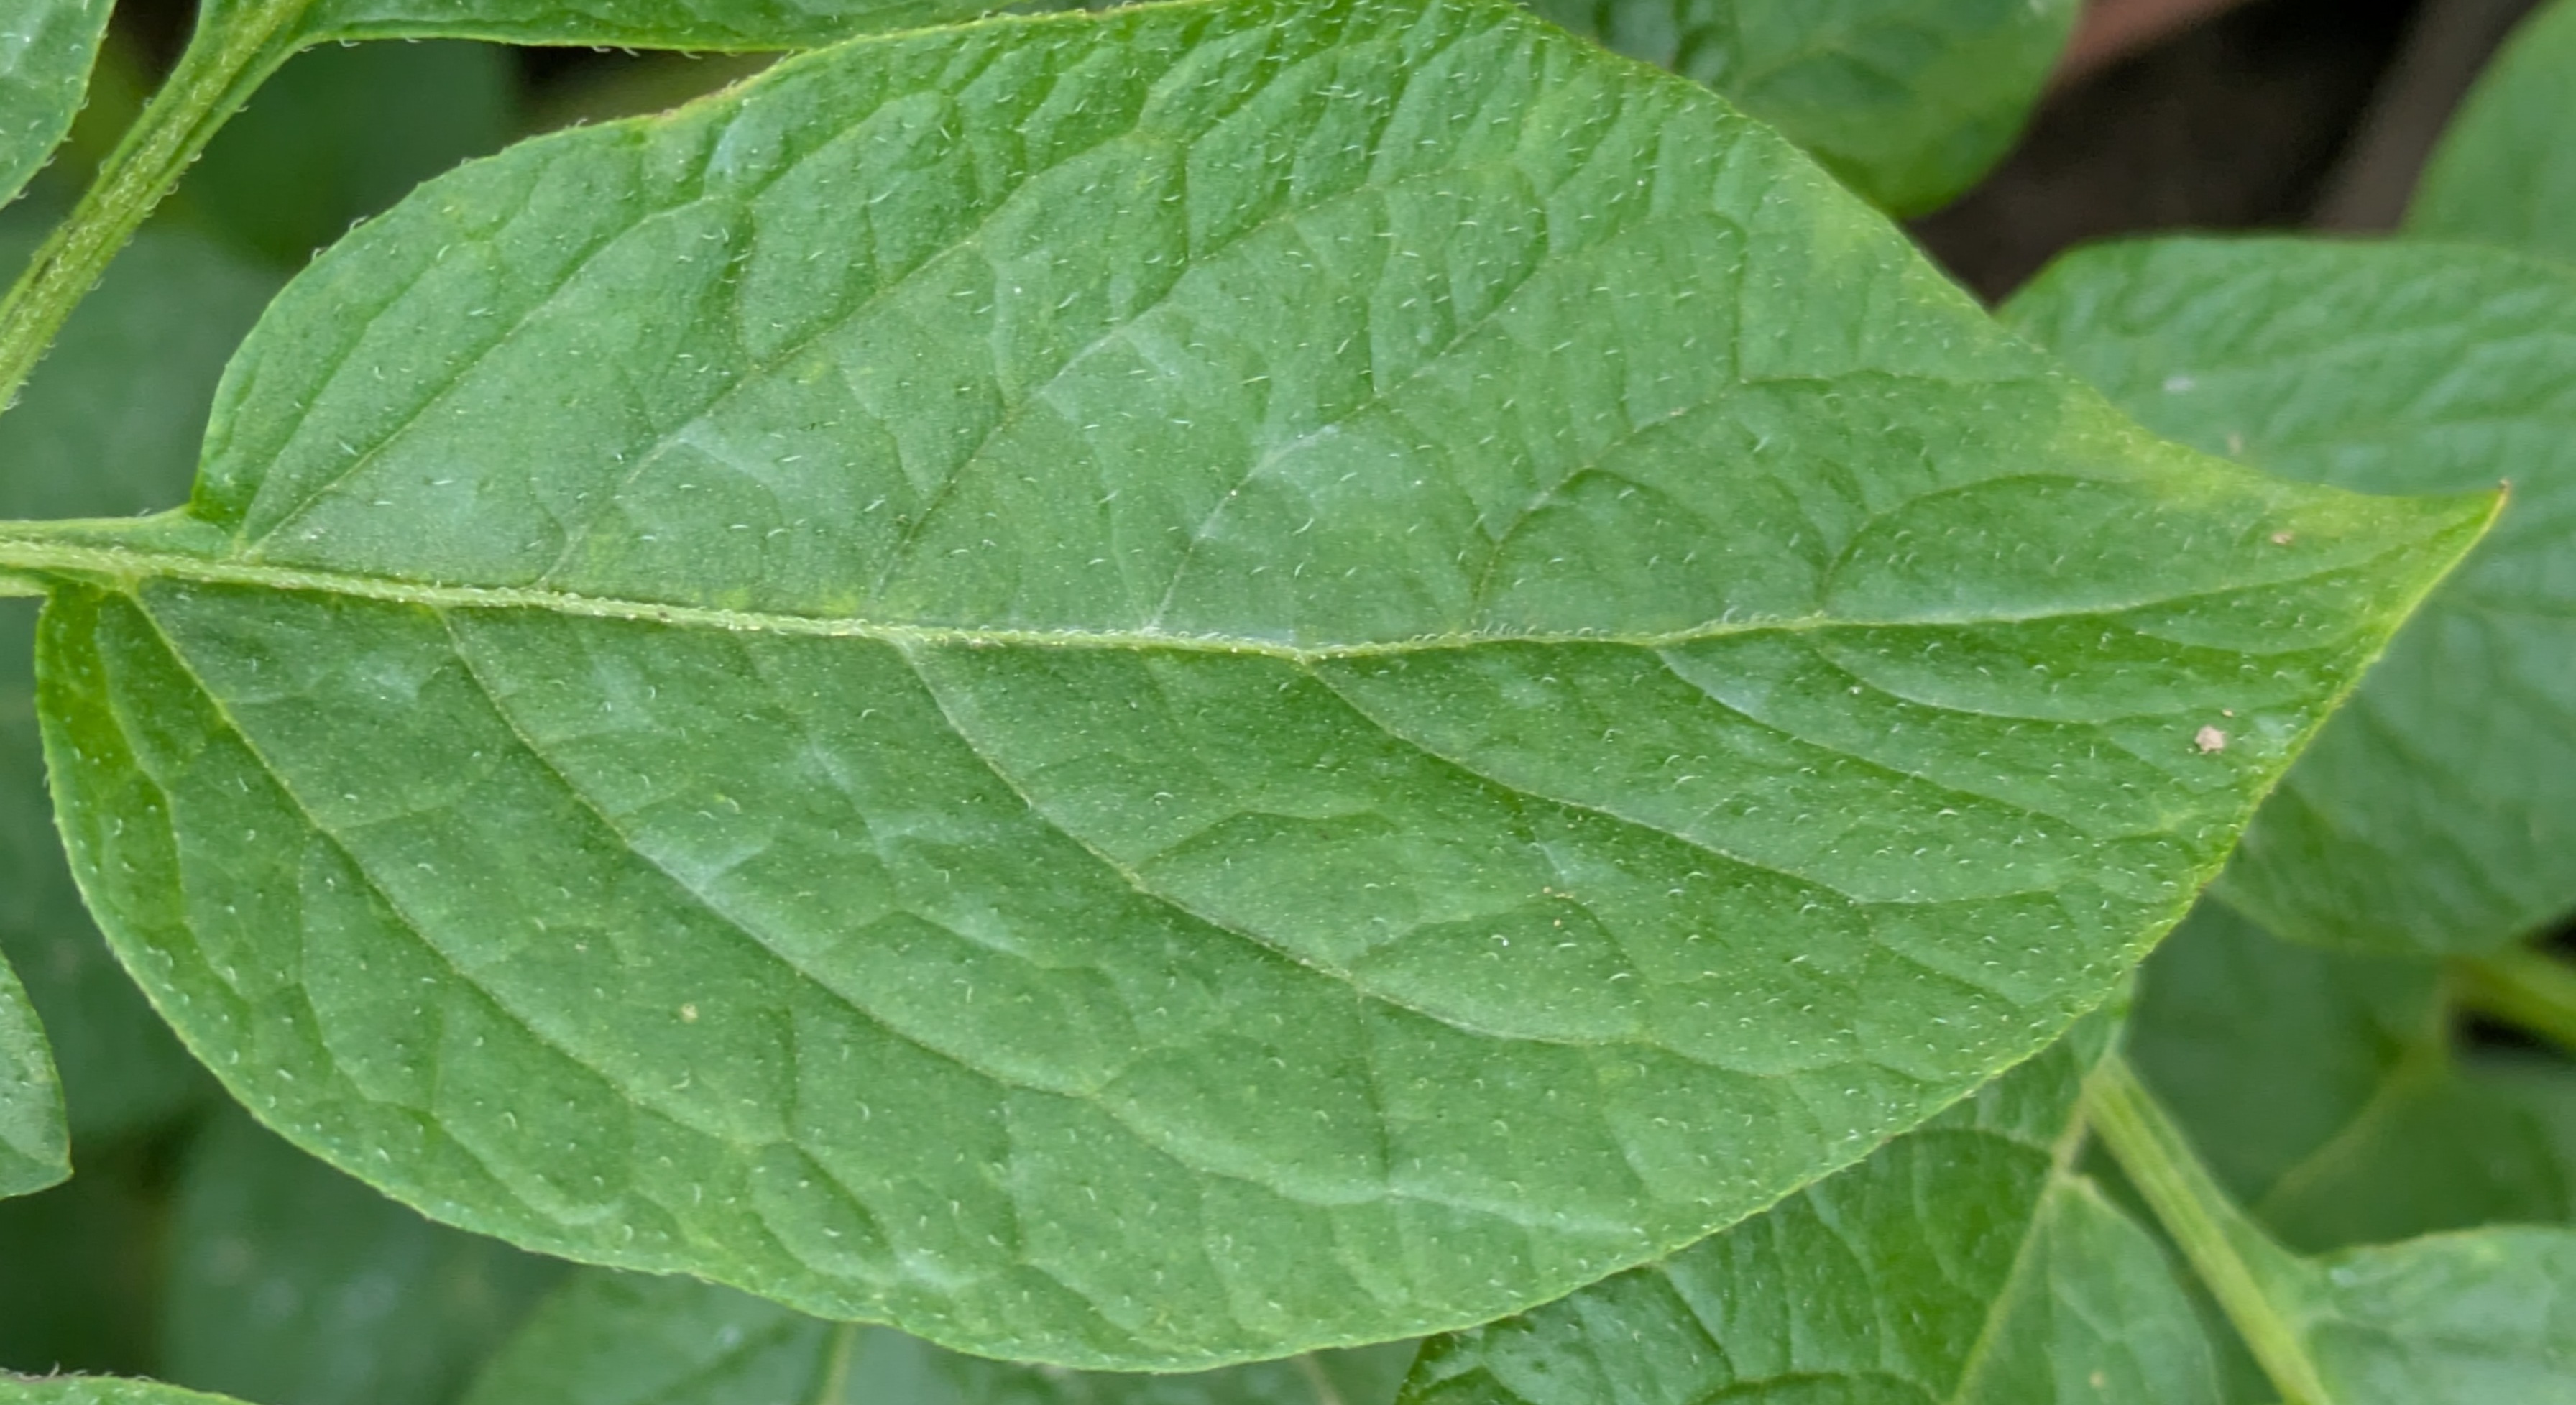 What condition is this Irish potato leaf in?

healthy
